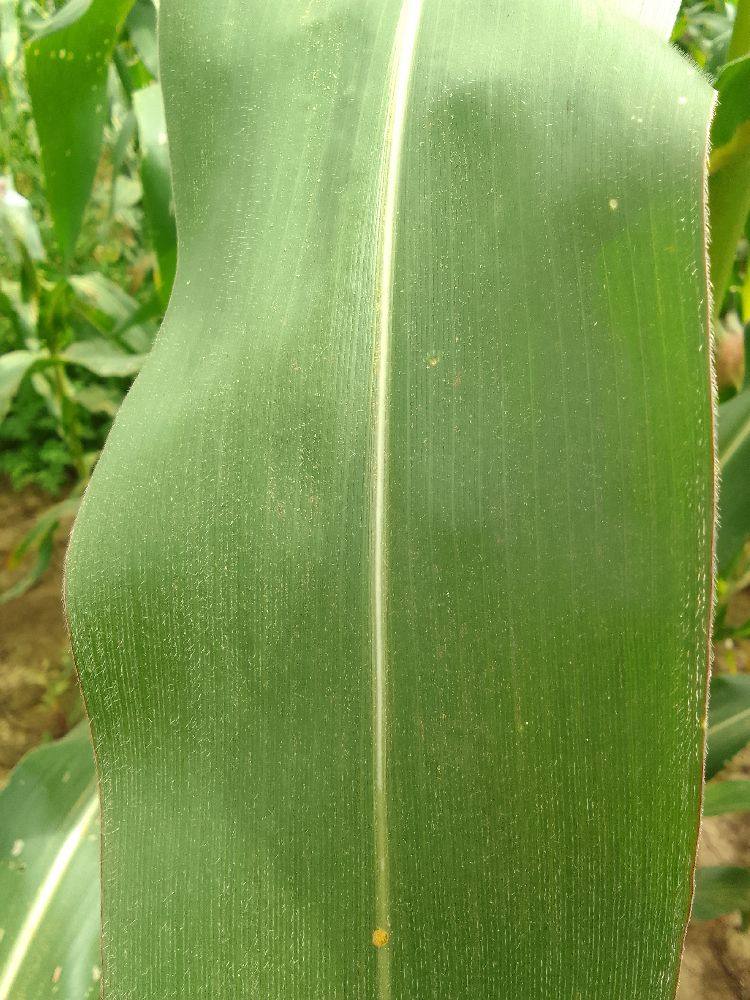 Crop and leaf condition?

maize, healthy
